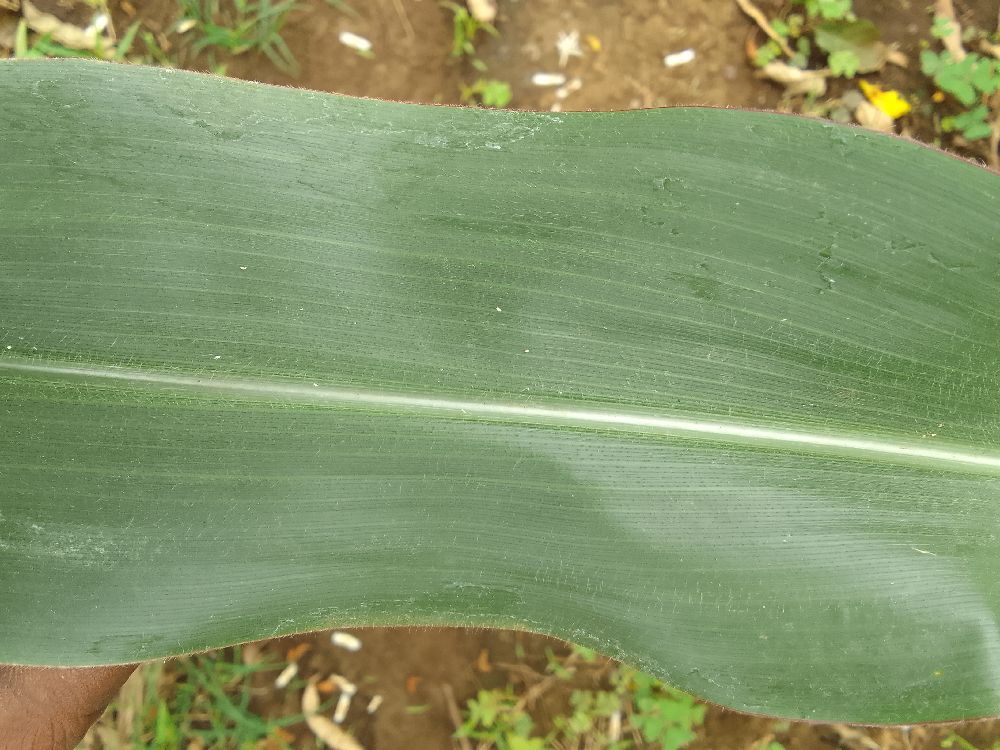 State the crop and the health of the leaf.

maize, healthy
